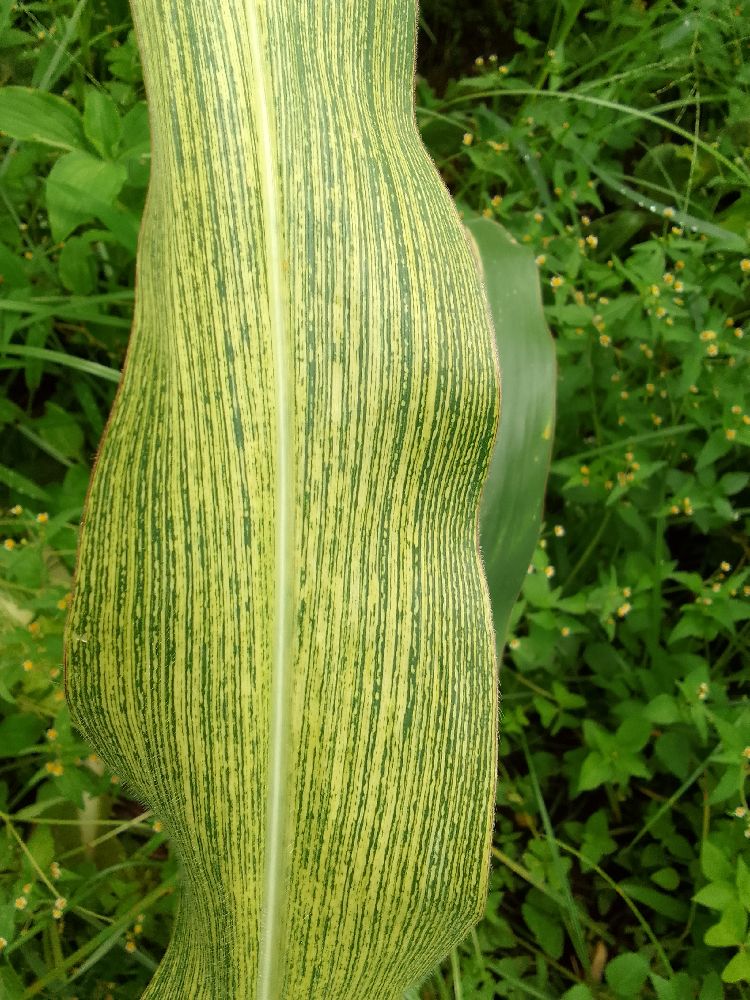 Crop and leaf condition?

maize, maize streak virus
